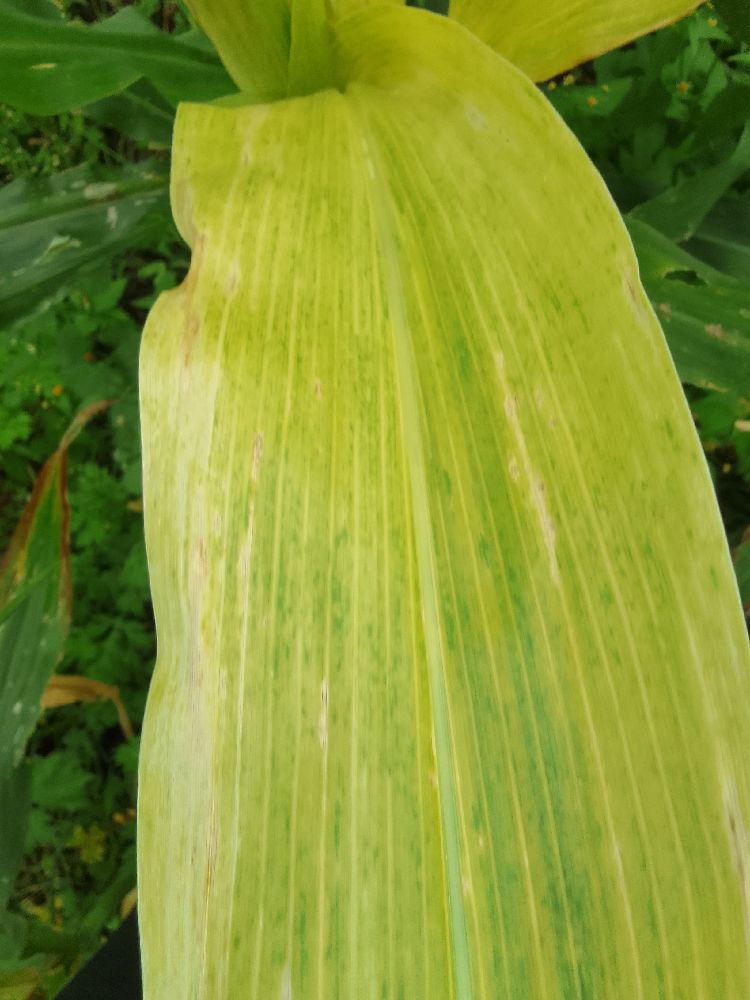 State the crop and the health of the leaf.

maize, maize lethal necrosis
